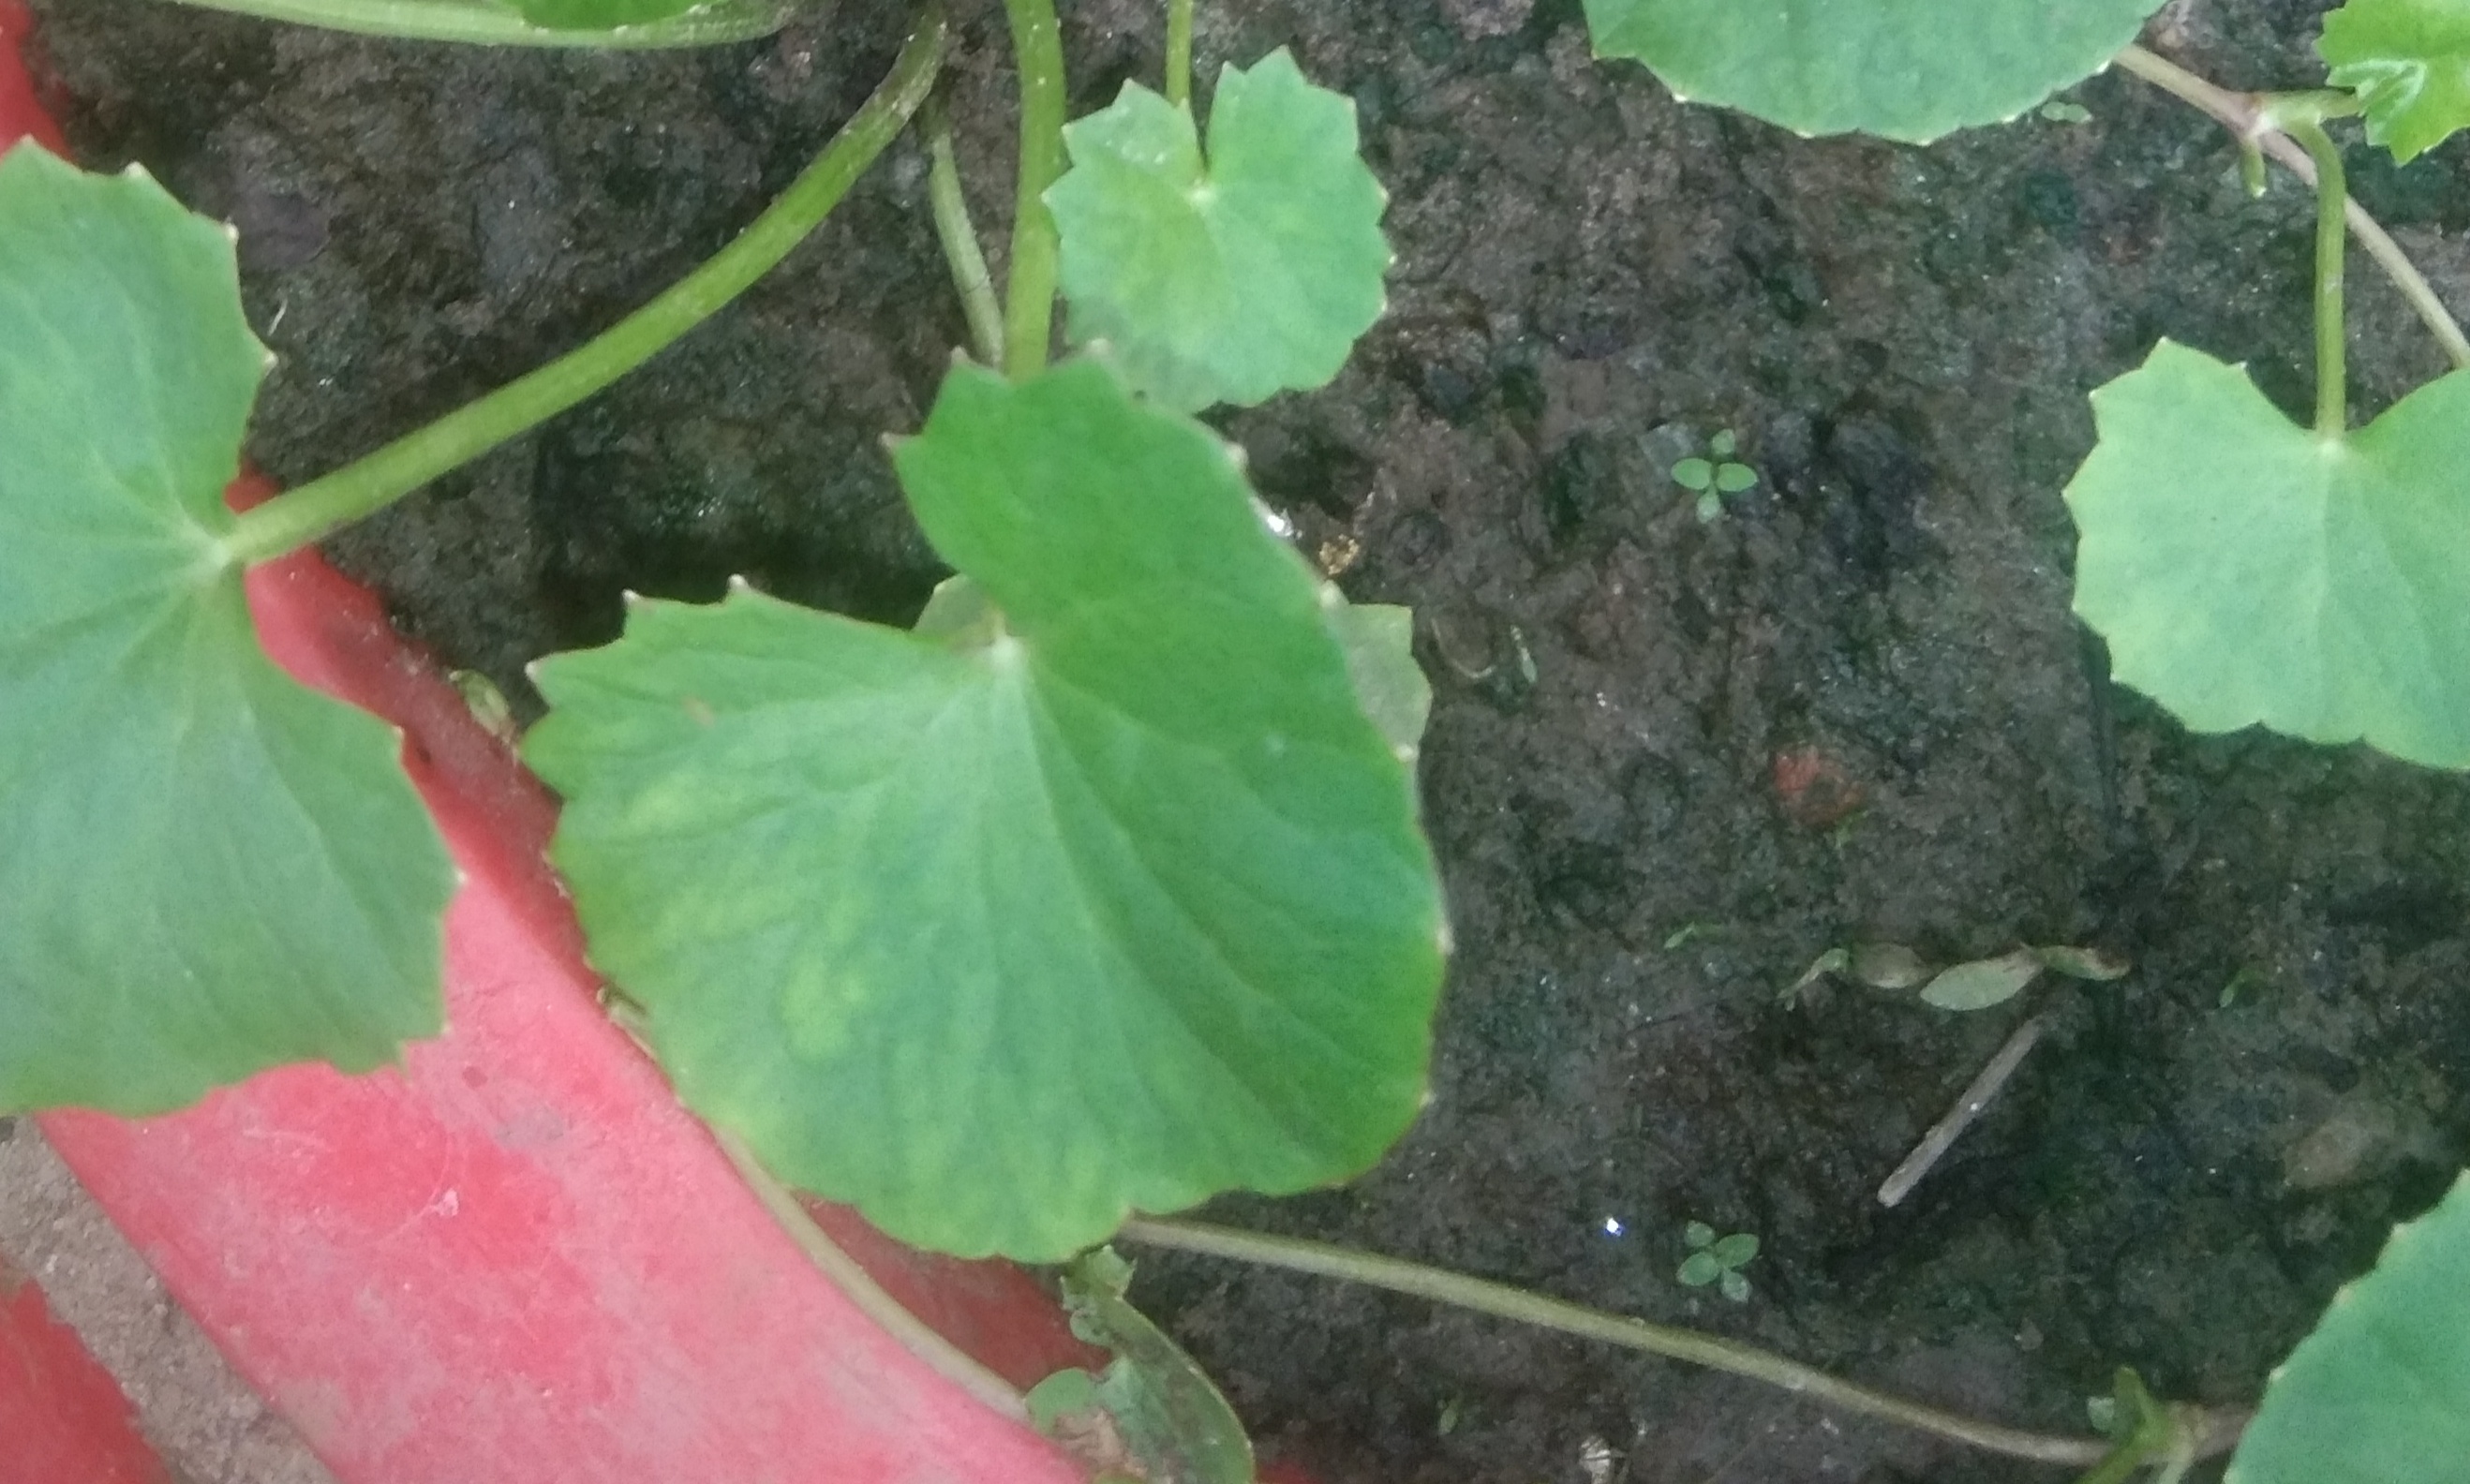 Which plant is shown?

thankuni
